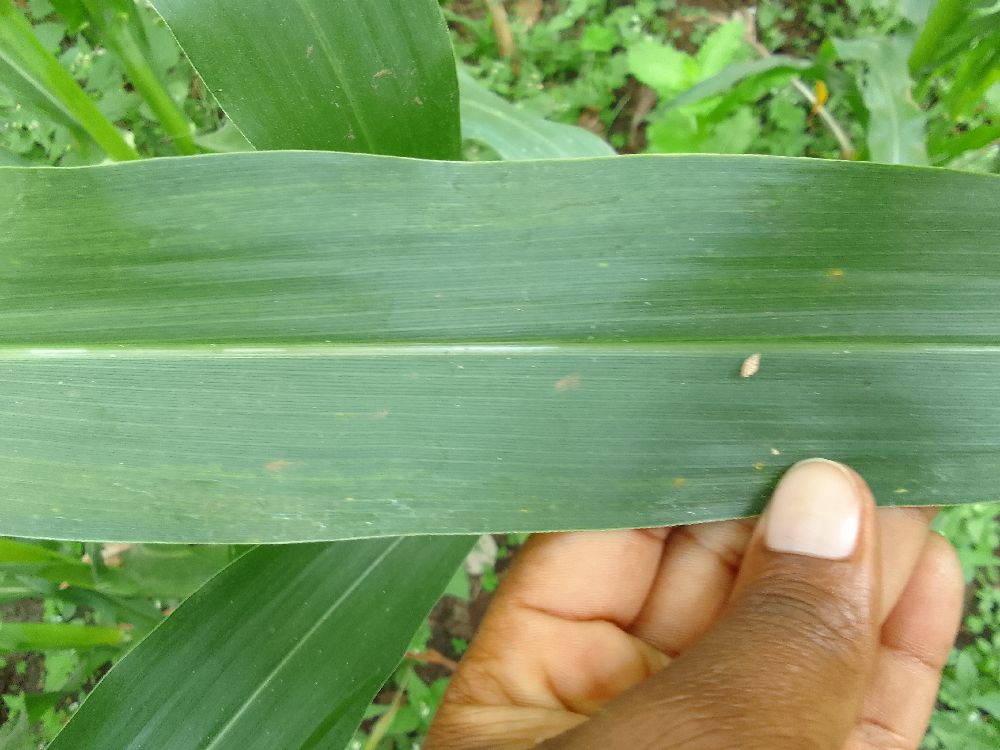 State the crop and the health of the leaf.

maize, healthy
